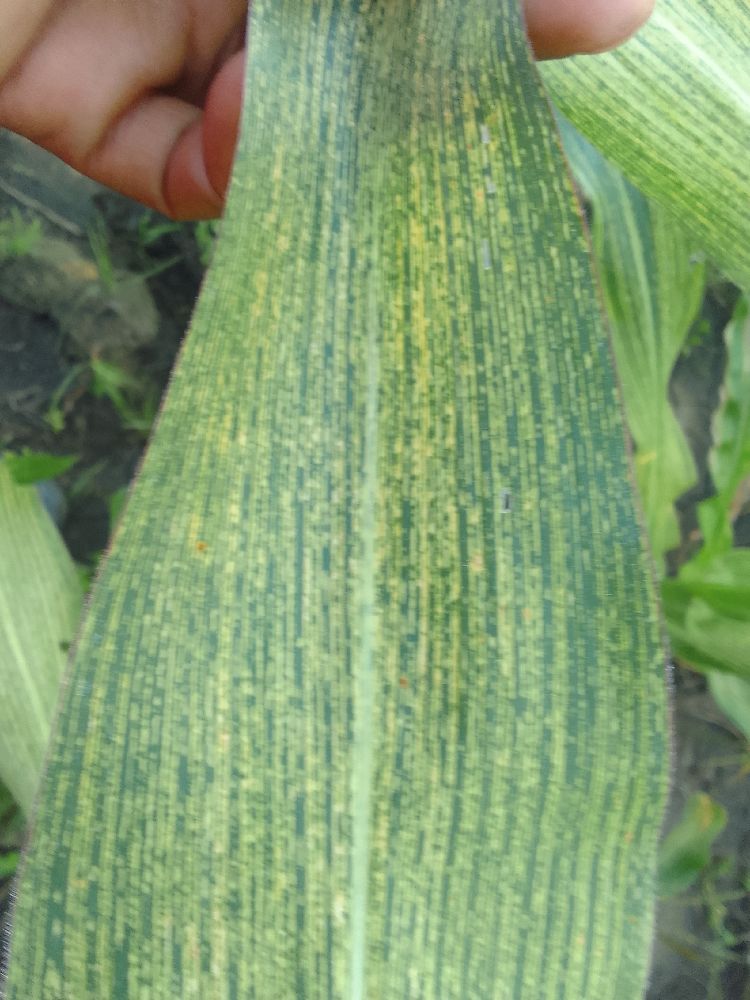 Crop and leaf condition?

maize, maize streak virus
